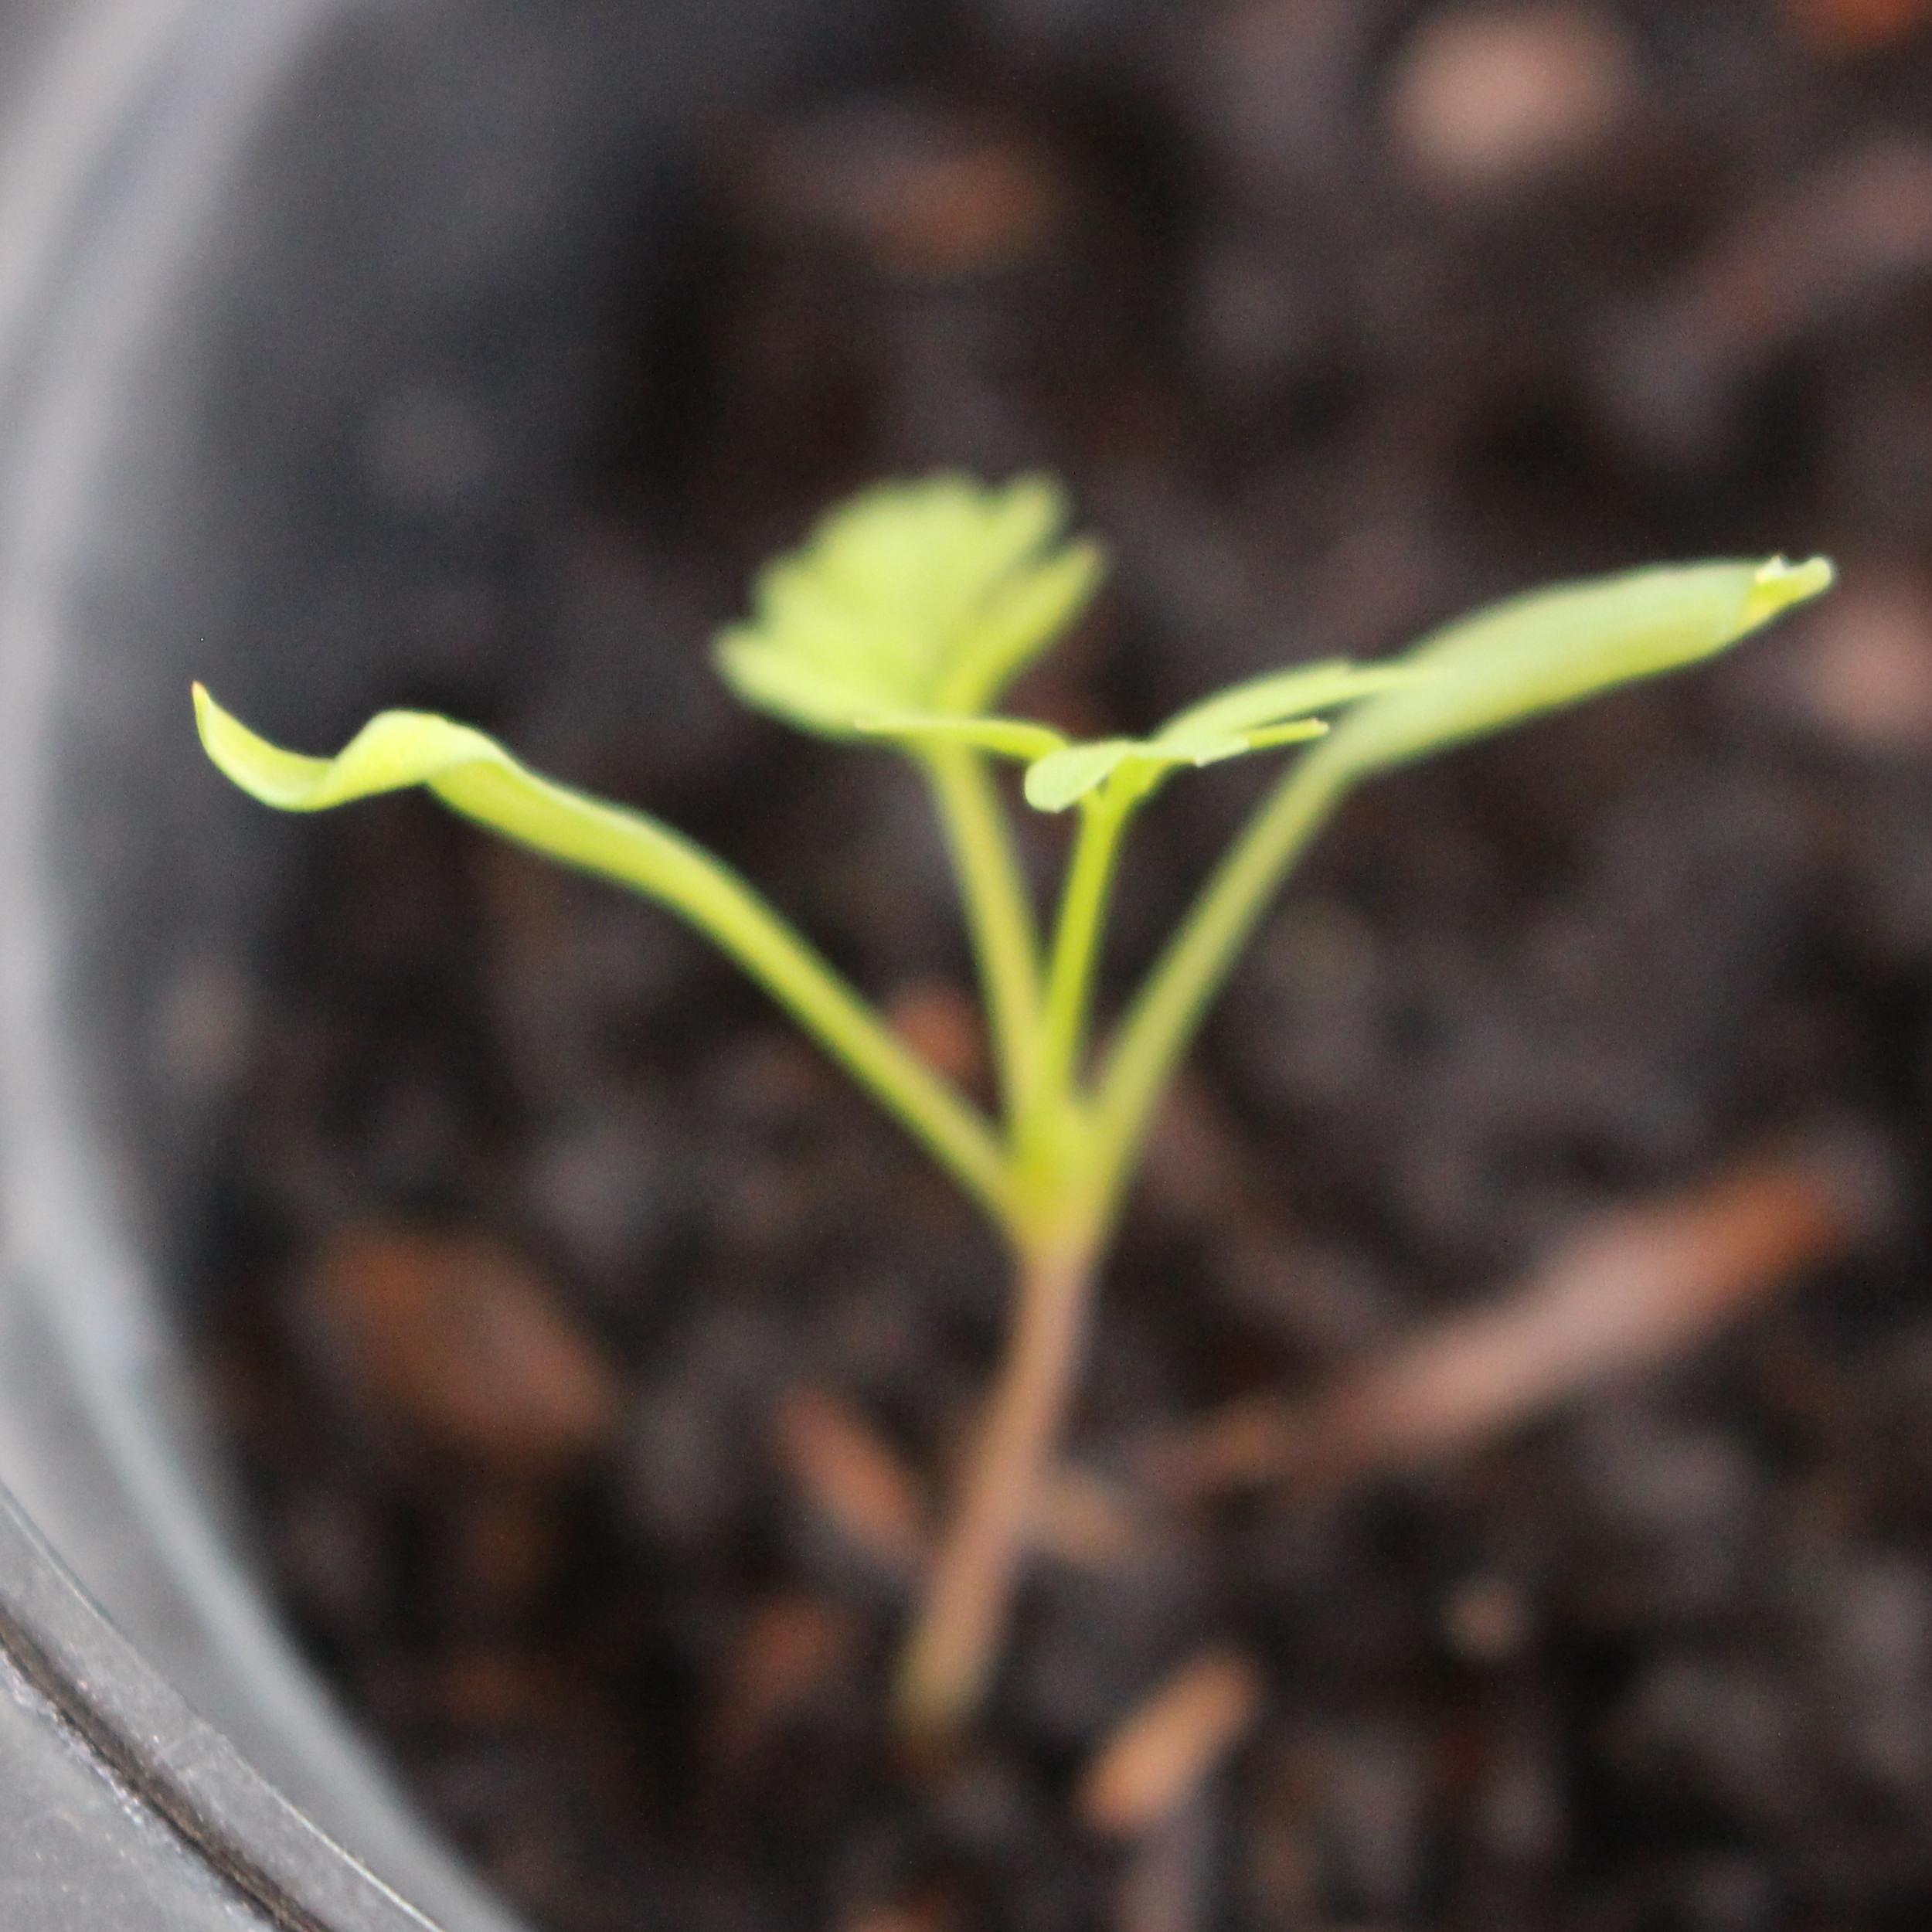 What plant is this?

Fumaria officinalis
